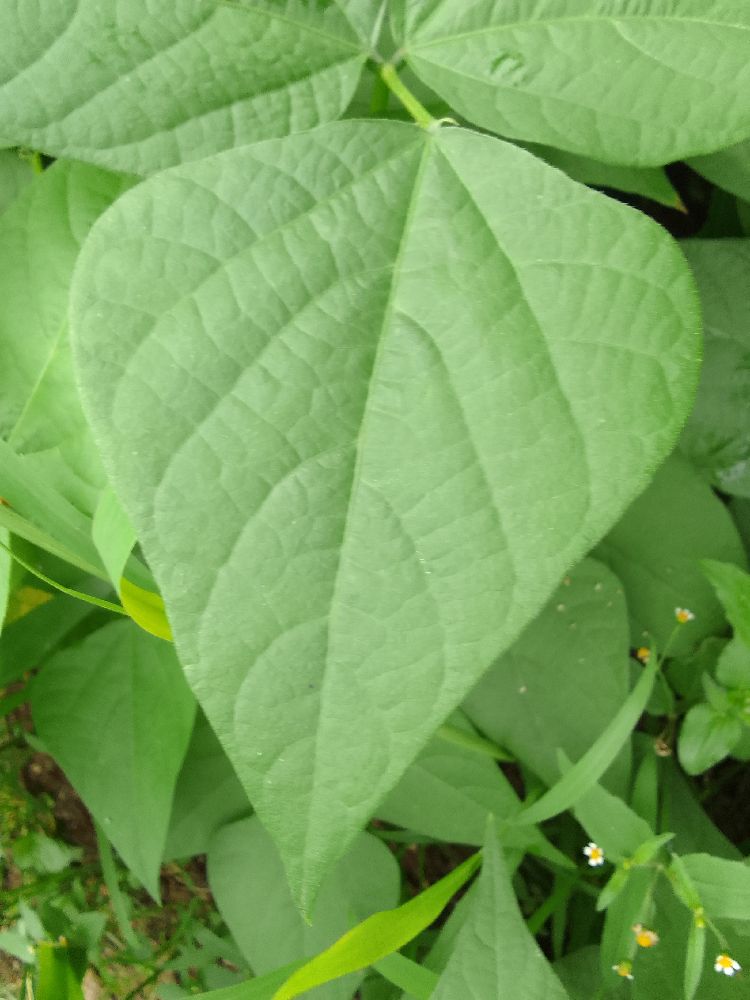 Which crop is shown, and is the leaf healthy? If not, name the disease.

common bean, healthy
